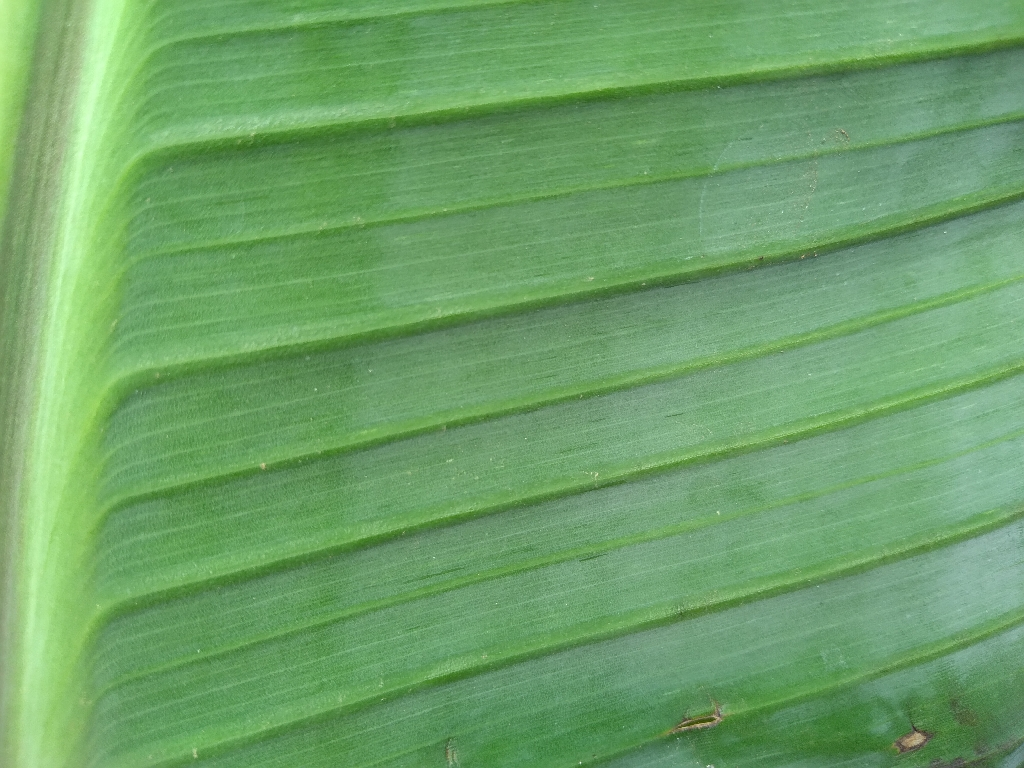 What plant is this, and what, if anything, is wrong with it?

banana, healthy
